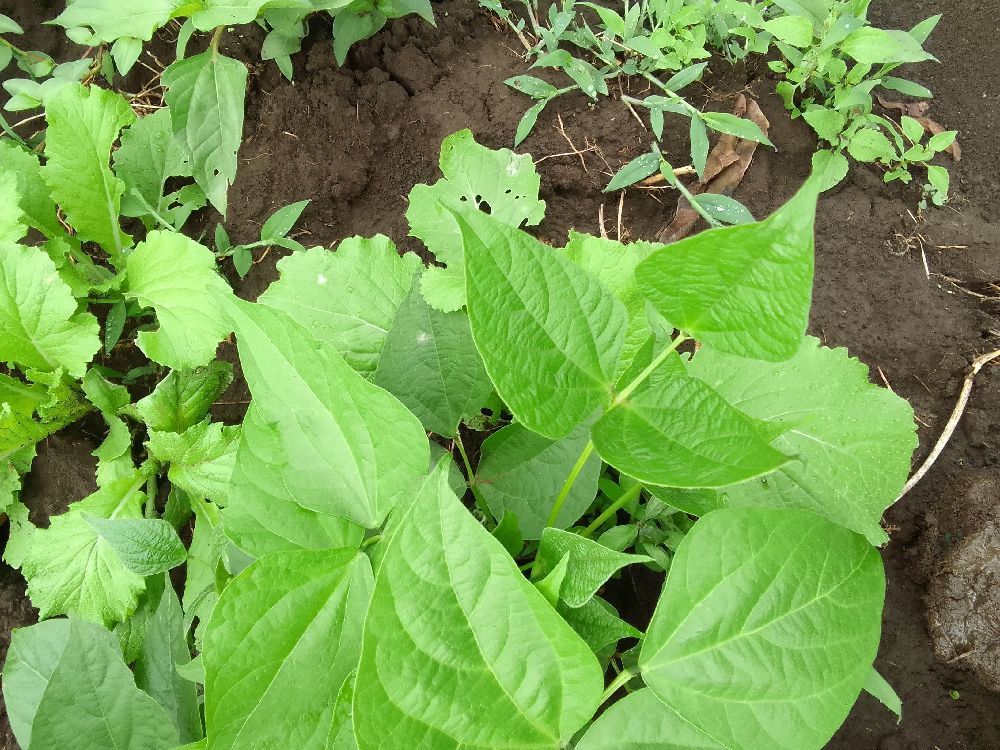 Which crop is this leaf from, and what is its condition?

common bean, healthy
